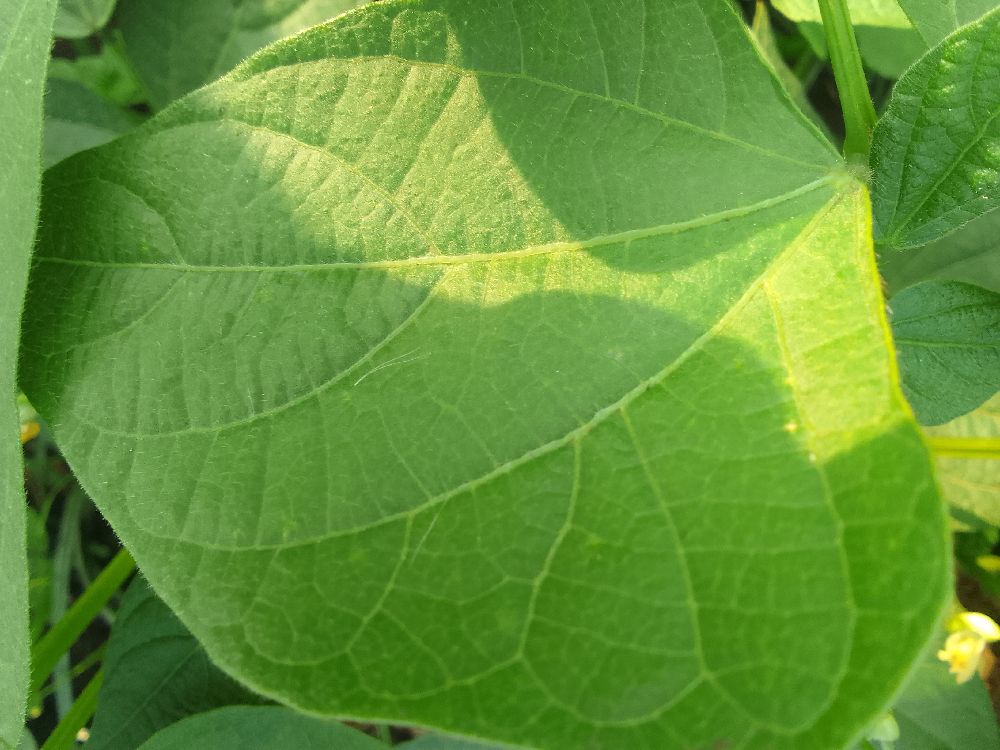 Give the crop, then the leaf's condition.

common bean, healthy
